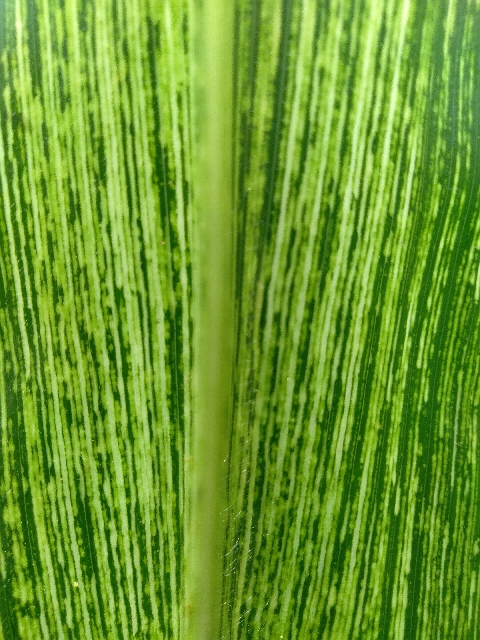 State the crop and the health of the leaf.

maize, maize streak virus
